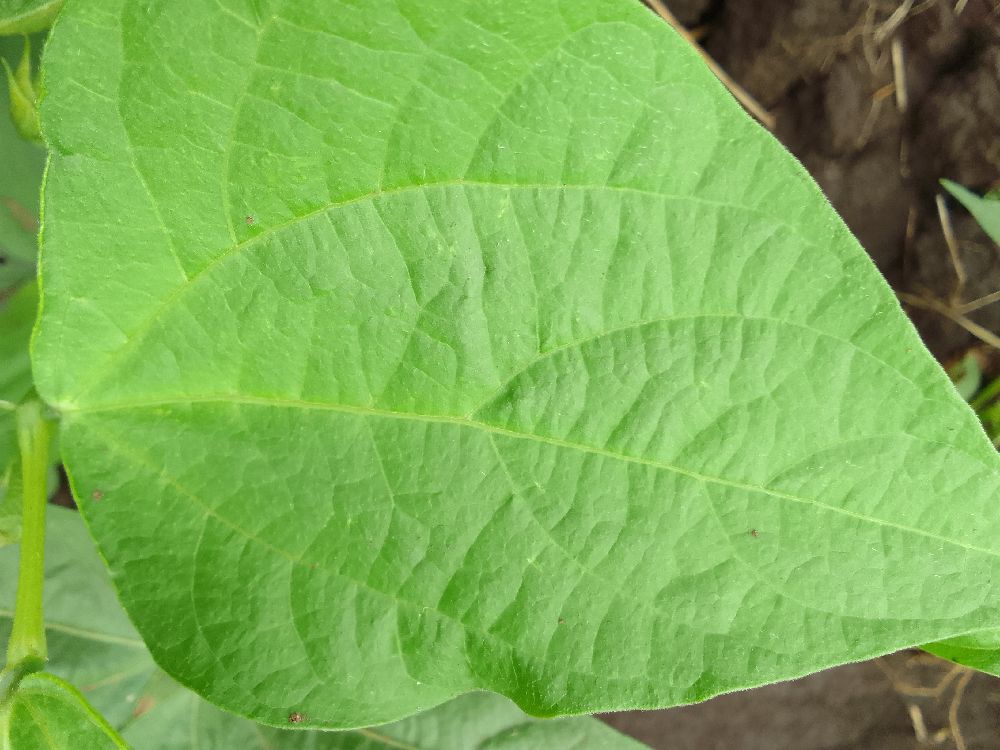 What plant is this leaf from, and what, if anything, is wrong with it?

common bean, healthy
